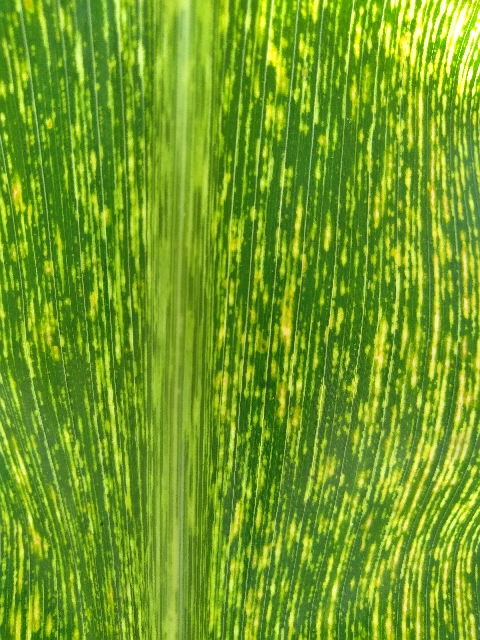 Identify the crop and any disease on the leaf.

maize, maize streak virus
